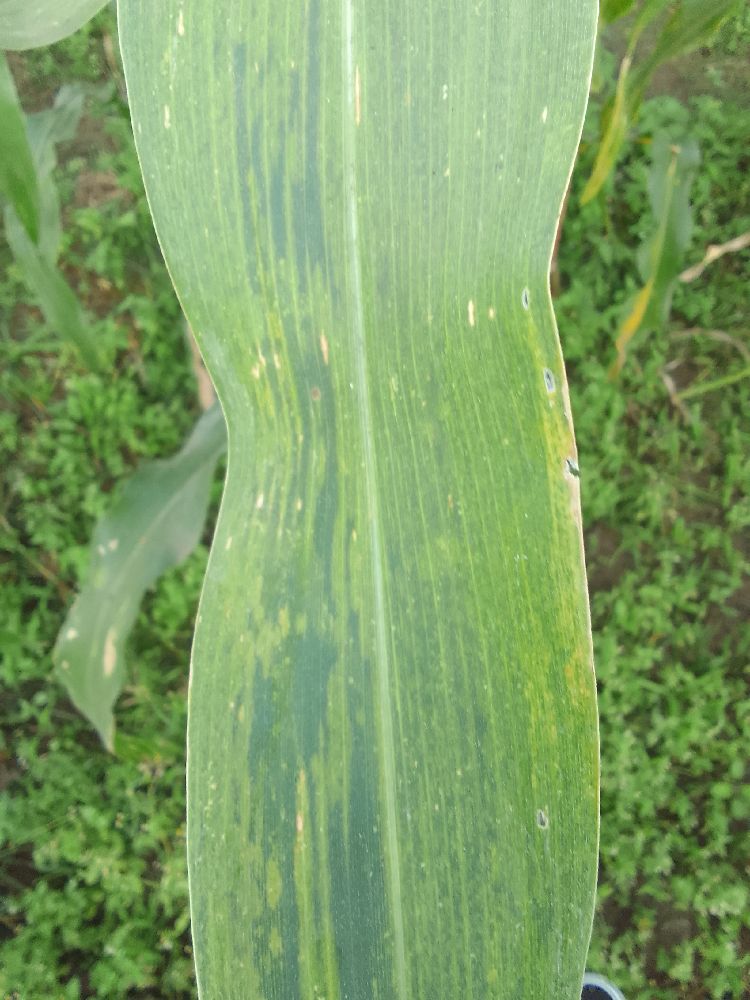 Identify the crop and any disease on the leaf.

maize, maize lethal necrosis
